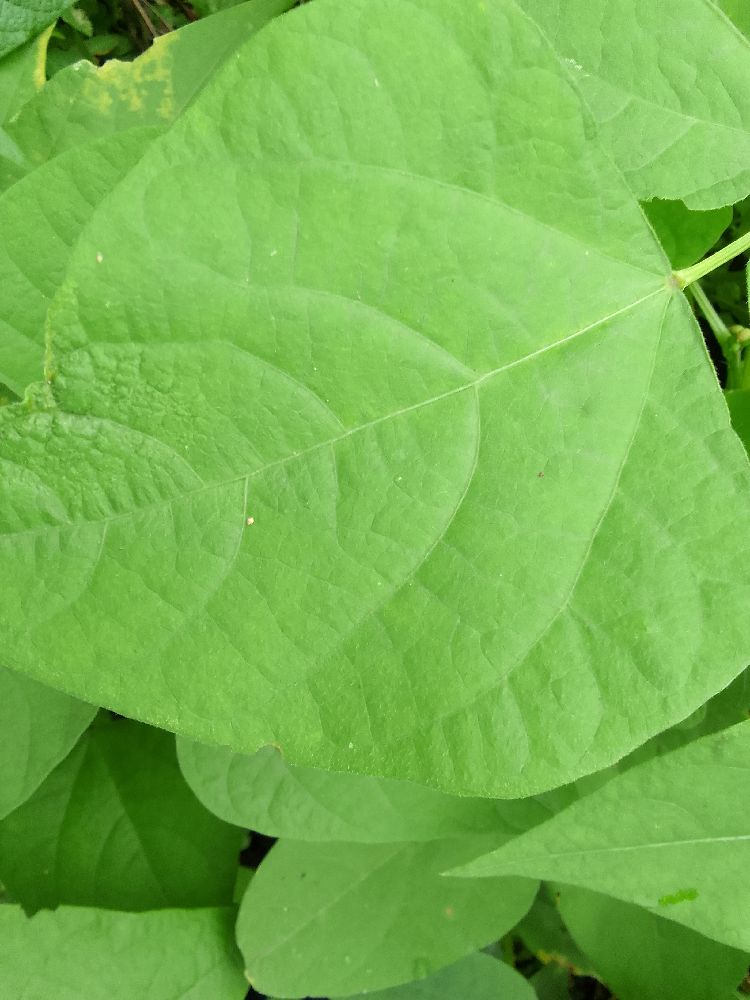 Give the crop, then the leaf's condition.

common bean, healthy
